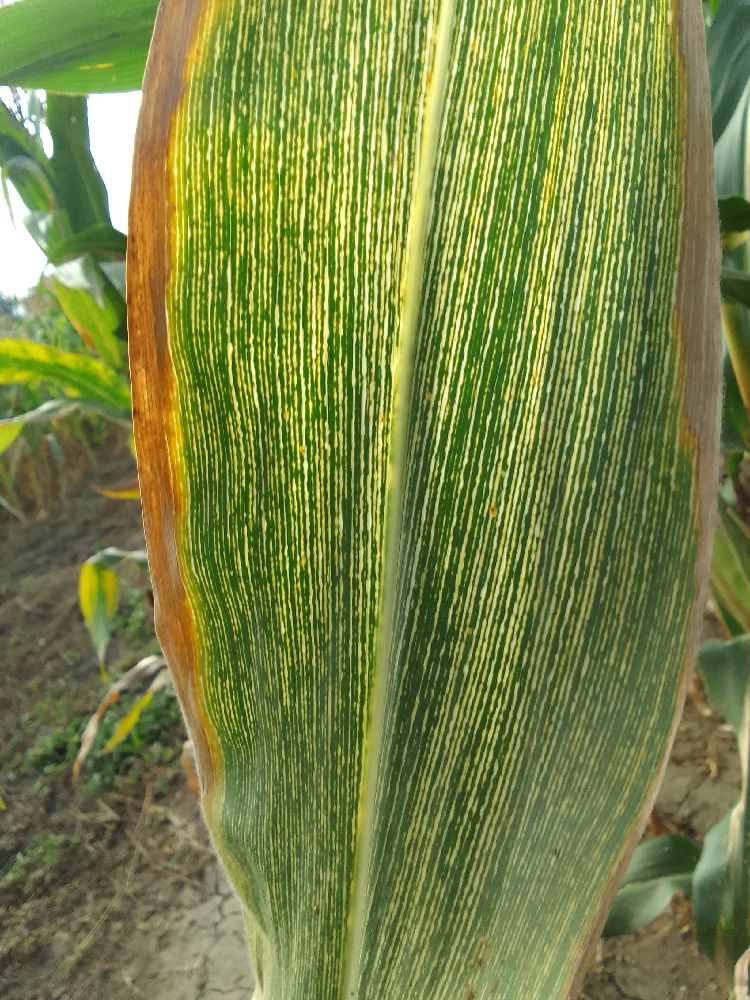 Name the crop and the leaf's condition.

maize, maize streak virus
